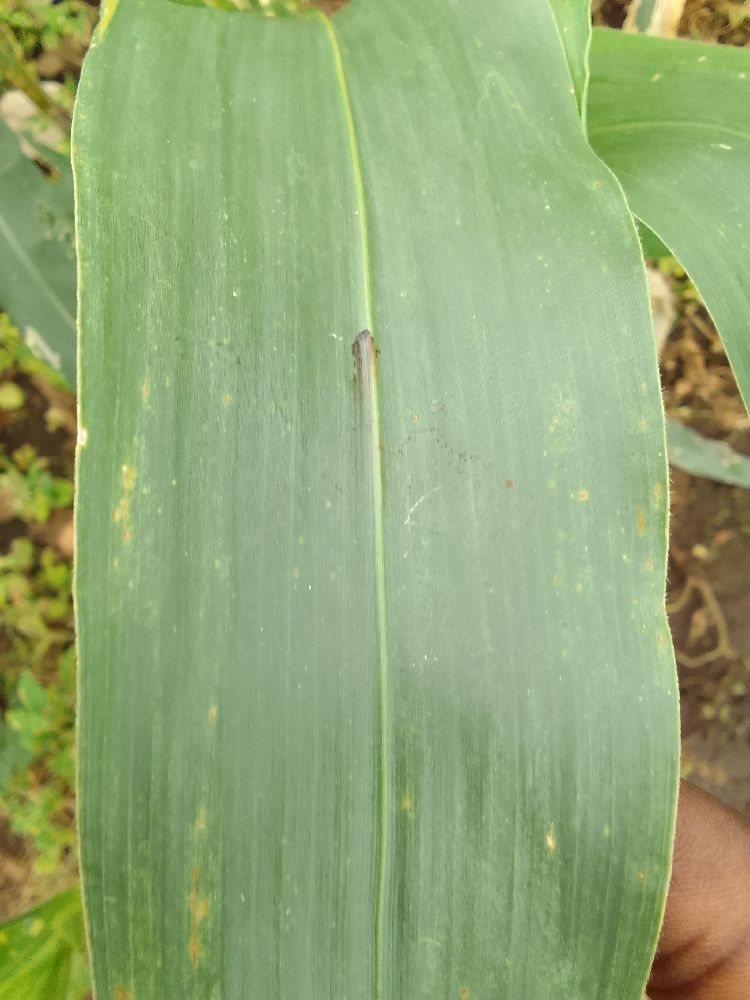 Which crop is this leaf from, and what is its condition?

maize, healthy
